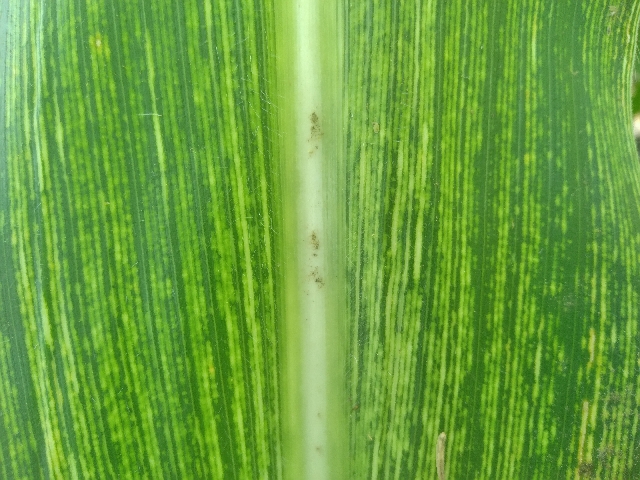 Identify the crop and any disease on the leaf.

maize, maize streak virus
